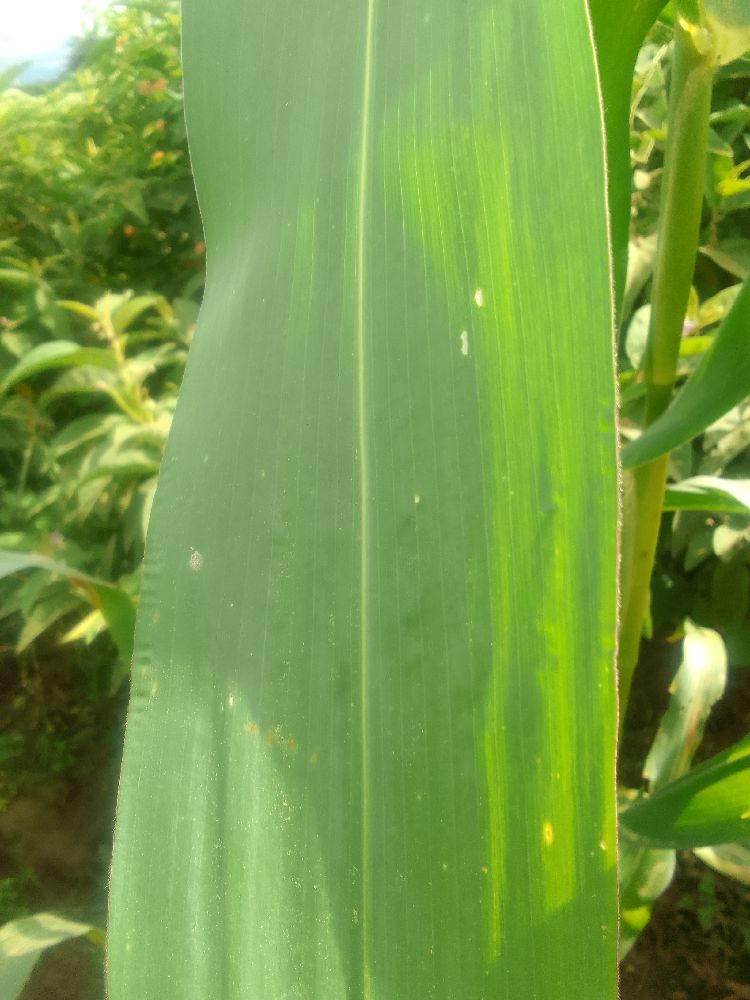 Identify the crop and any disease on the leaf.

maize, healthy
